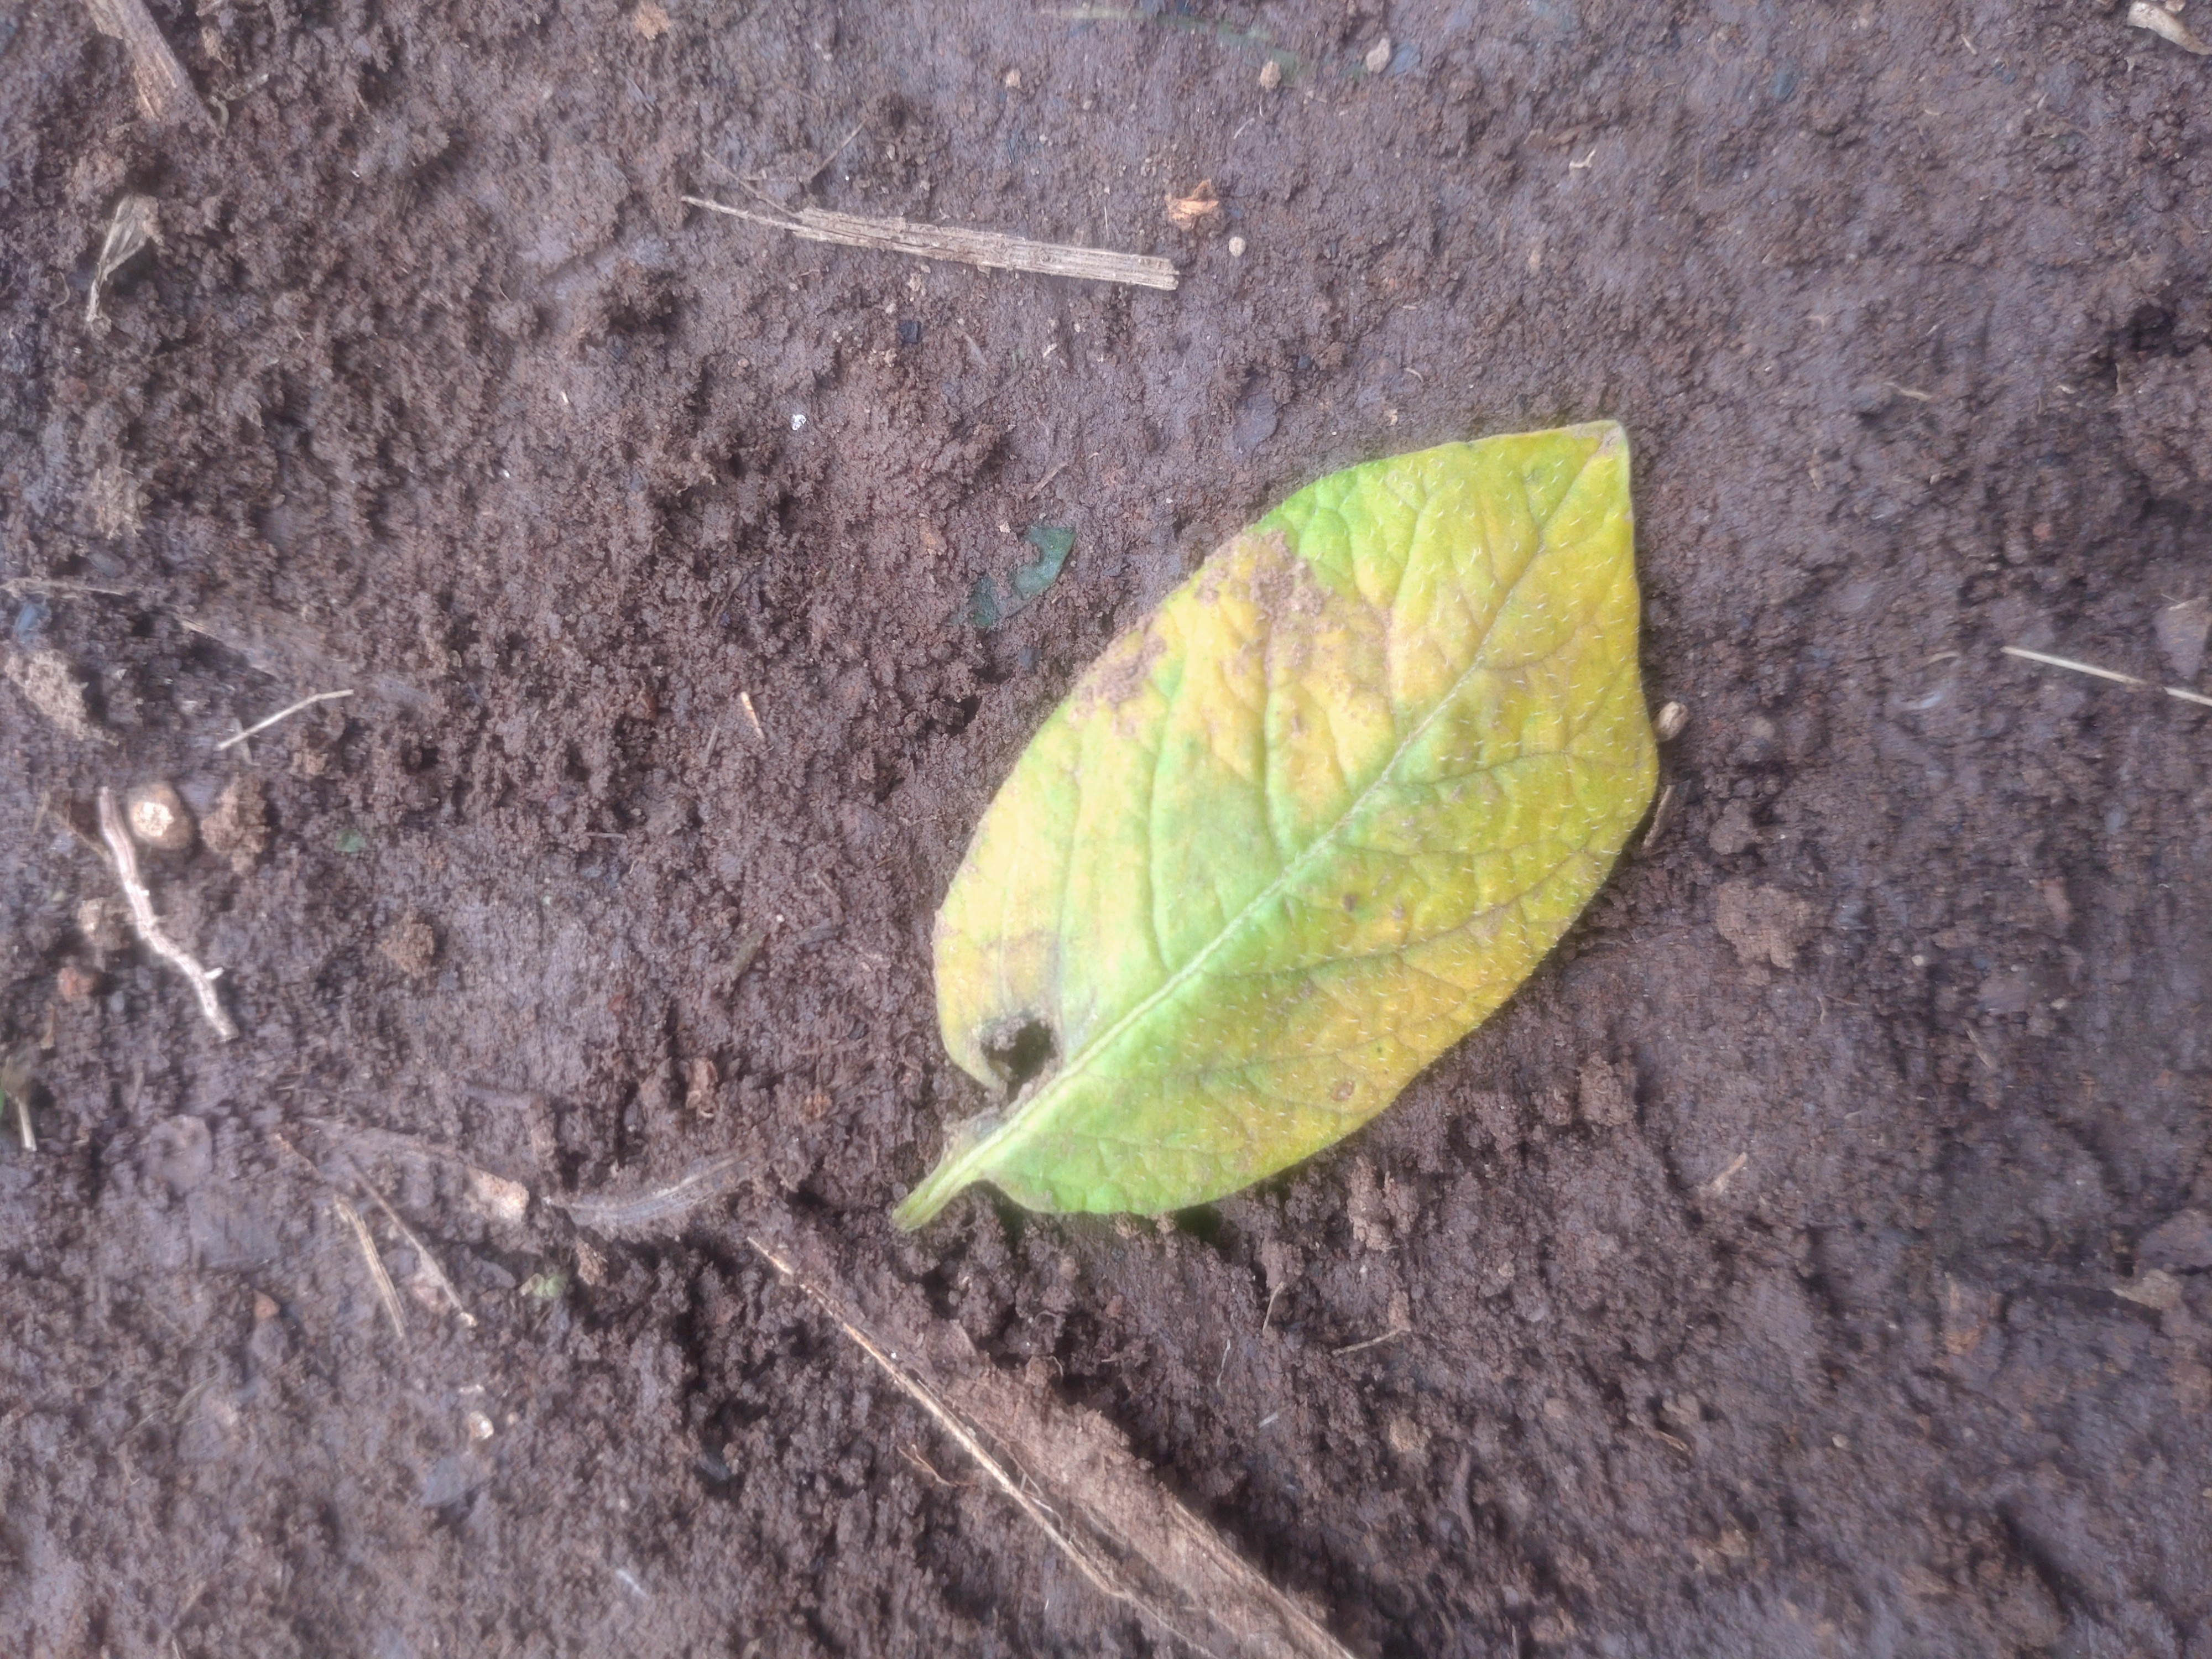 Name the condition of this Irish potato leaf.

late blight
